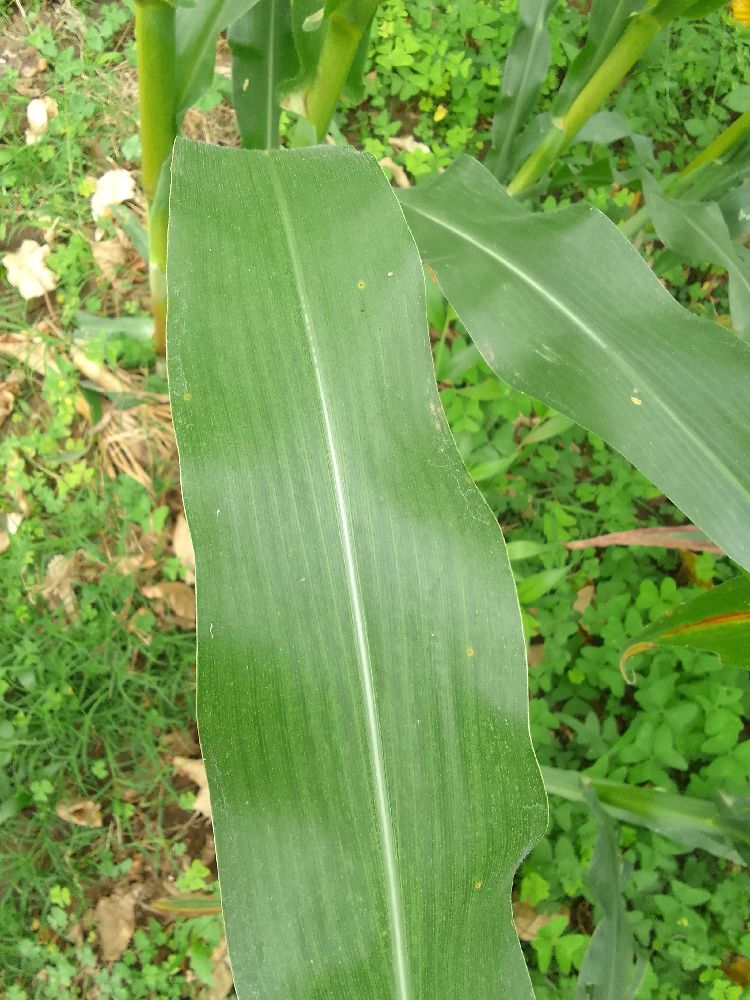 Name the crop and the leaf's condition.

maize, healthy
